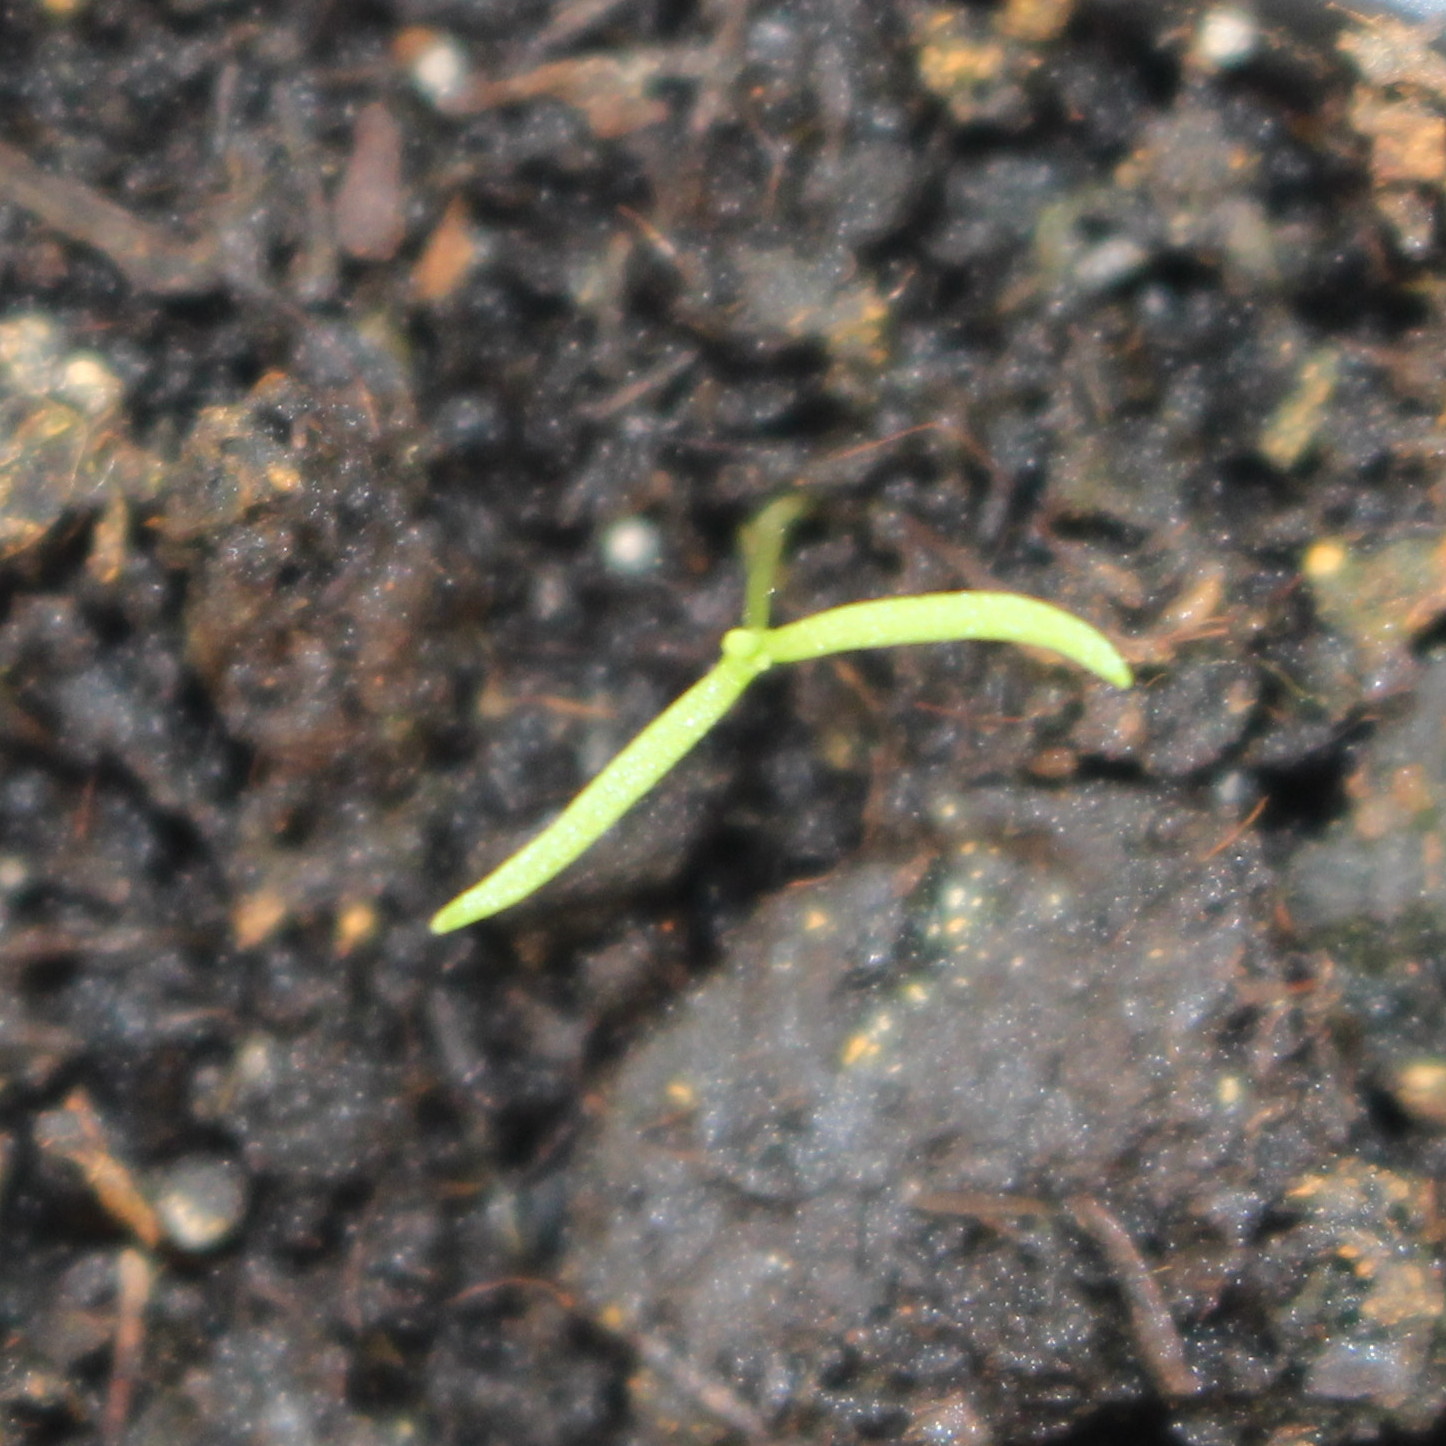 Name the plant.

Papaver rhoeas
